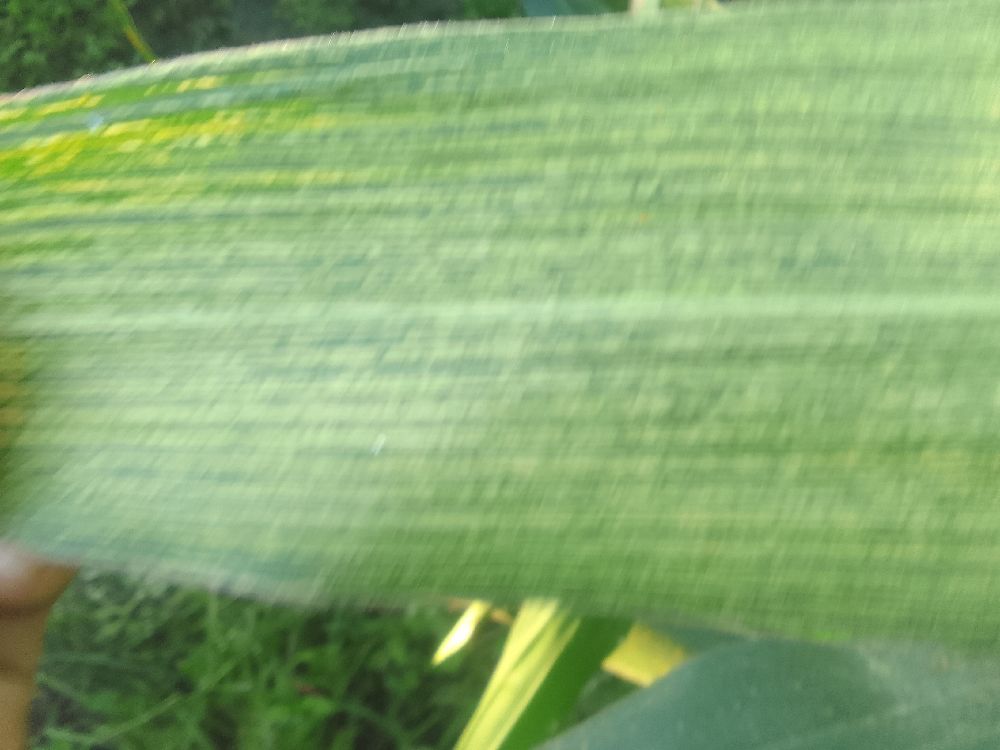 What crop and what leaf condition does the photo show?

maize, maize streak virus
